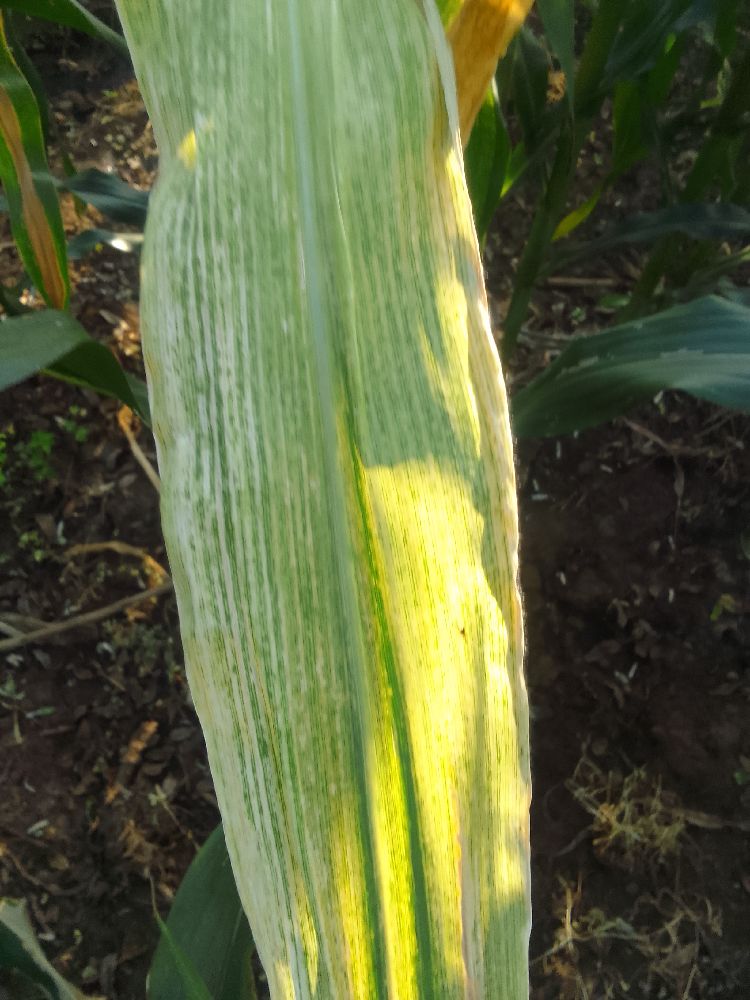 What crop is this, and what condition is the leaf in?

maize, maize lethal necrosis
